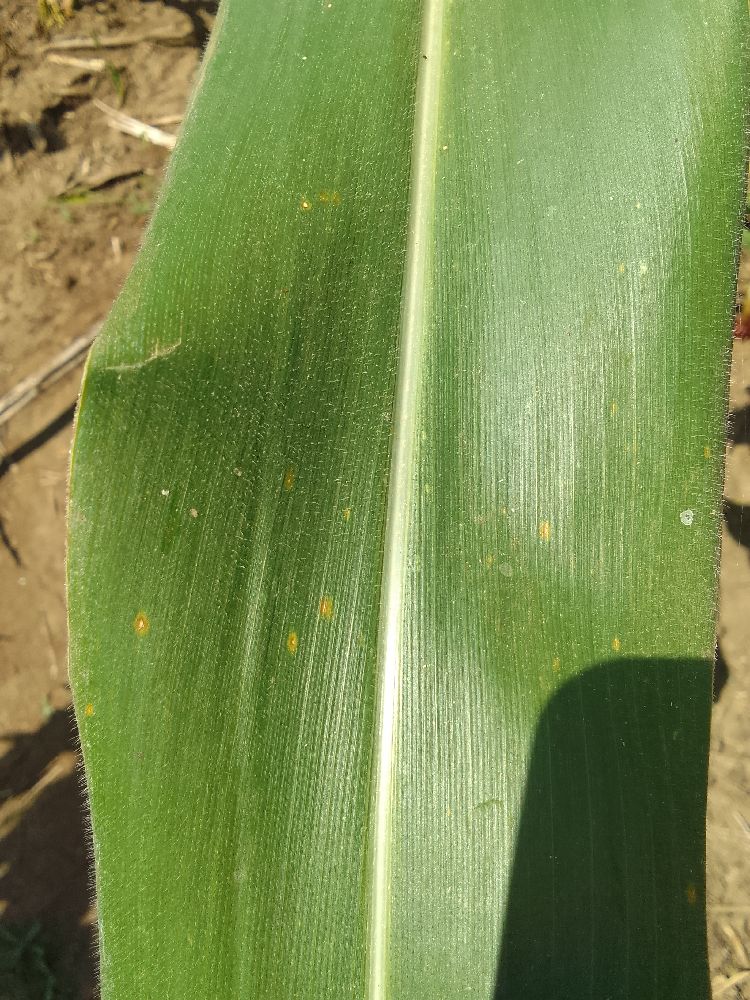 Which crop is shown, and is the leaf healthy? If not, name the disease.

maize, healthy
